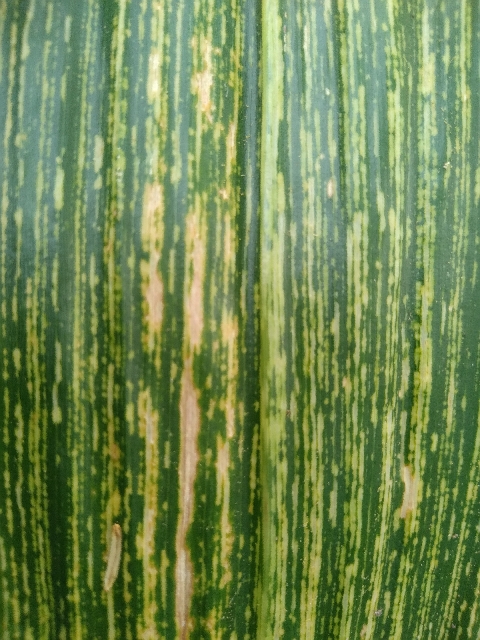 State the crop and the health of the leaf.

maize, maize streak virus
